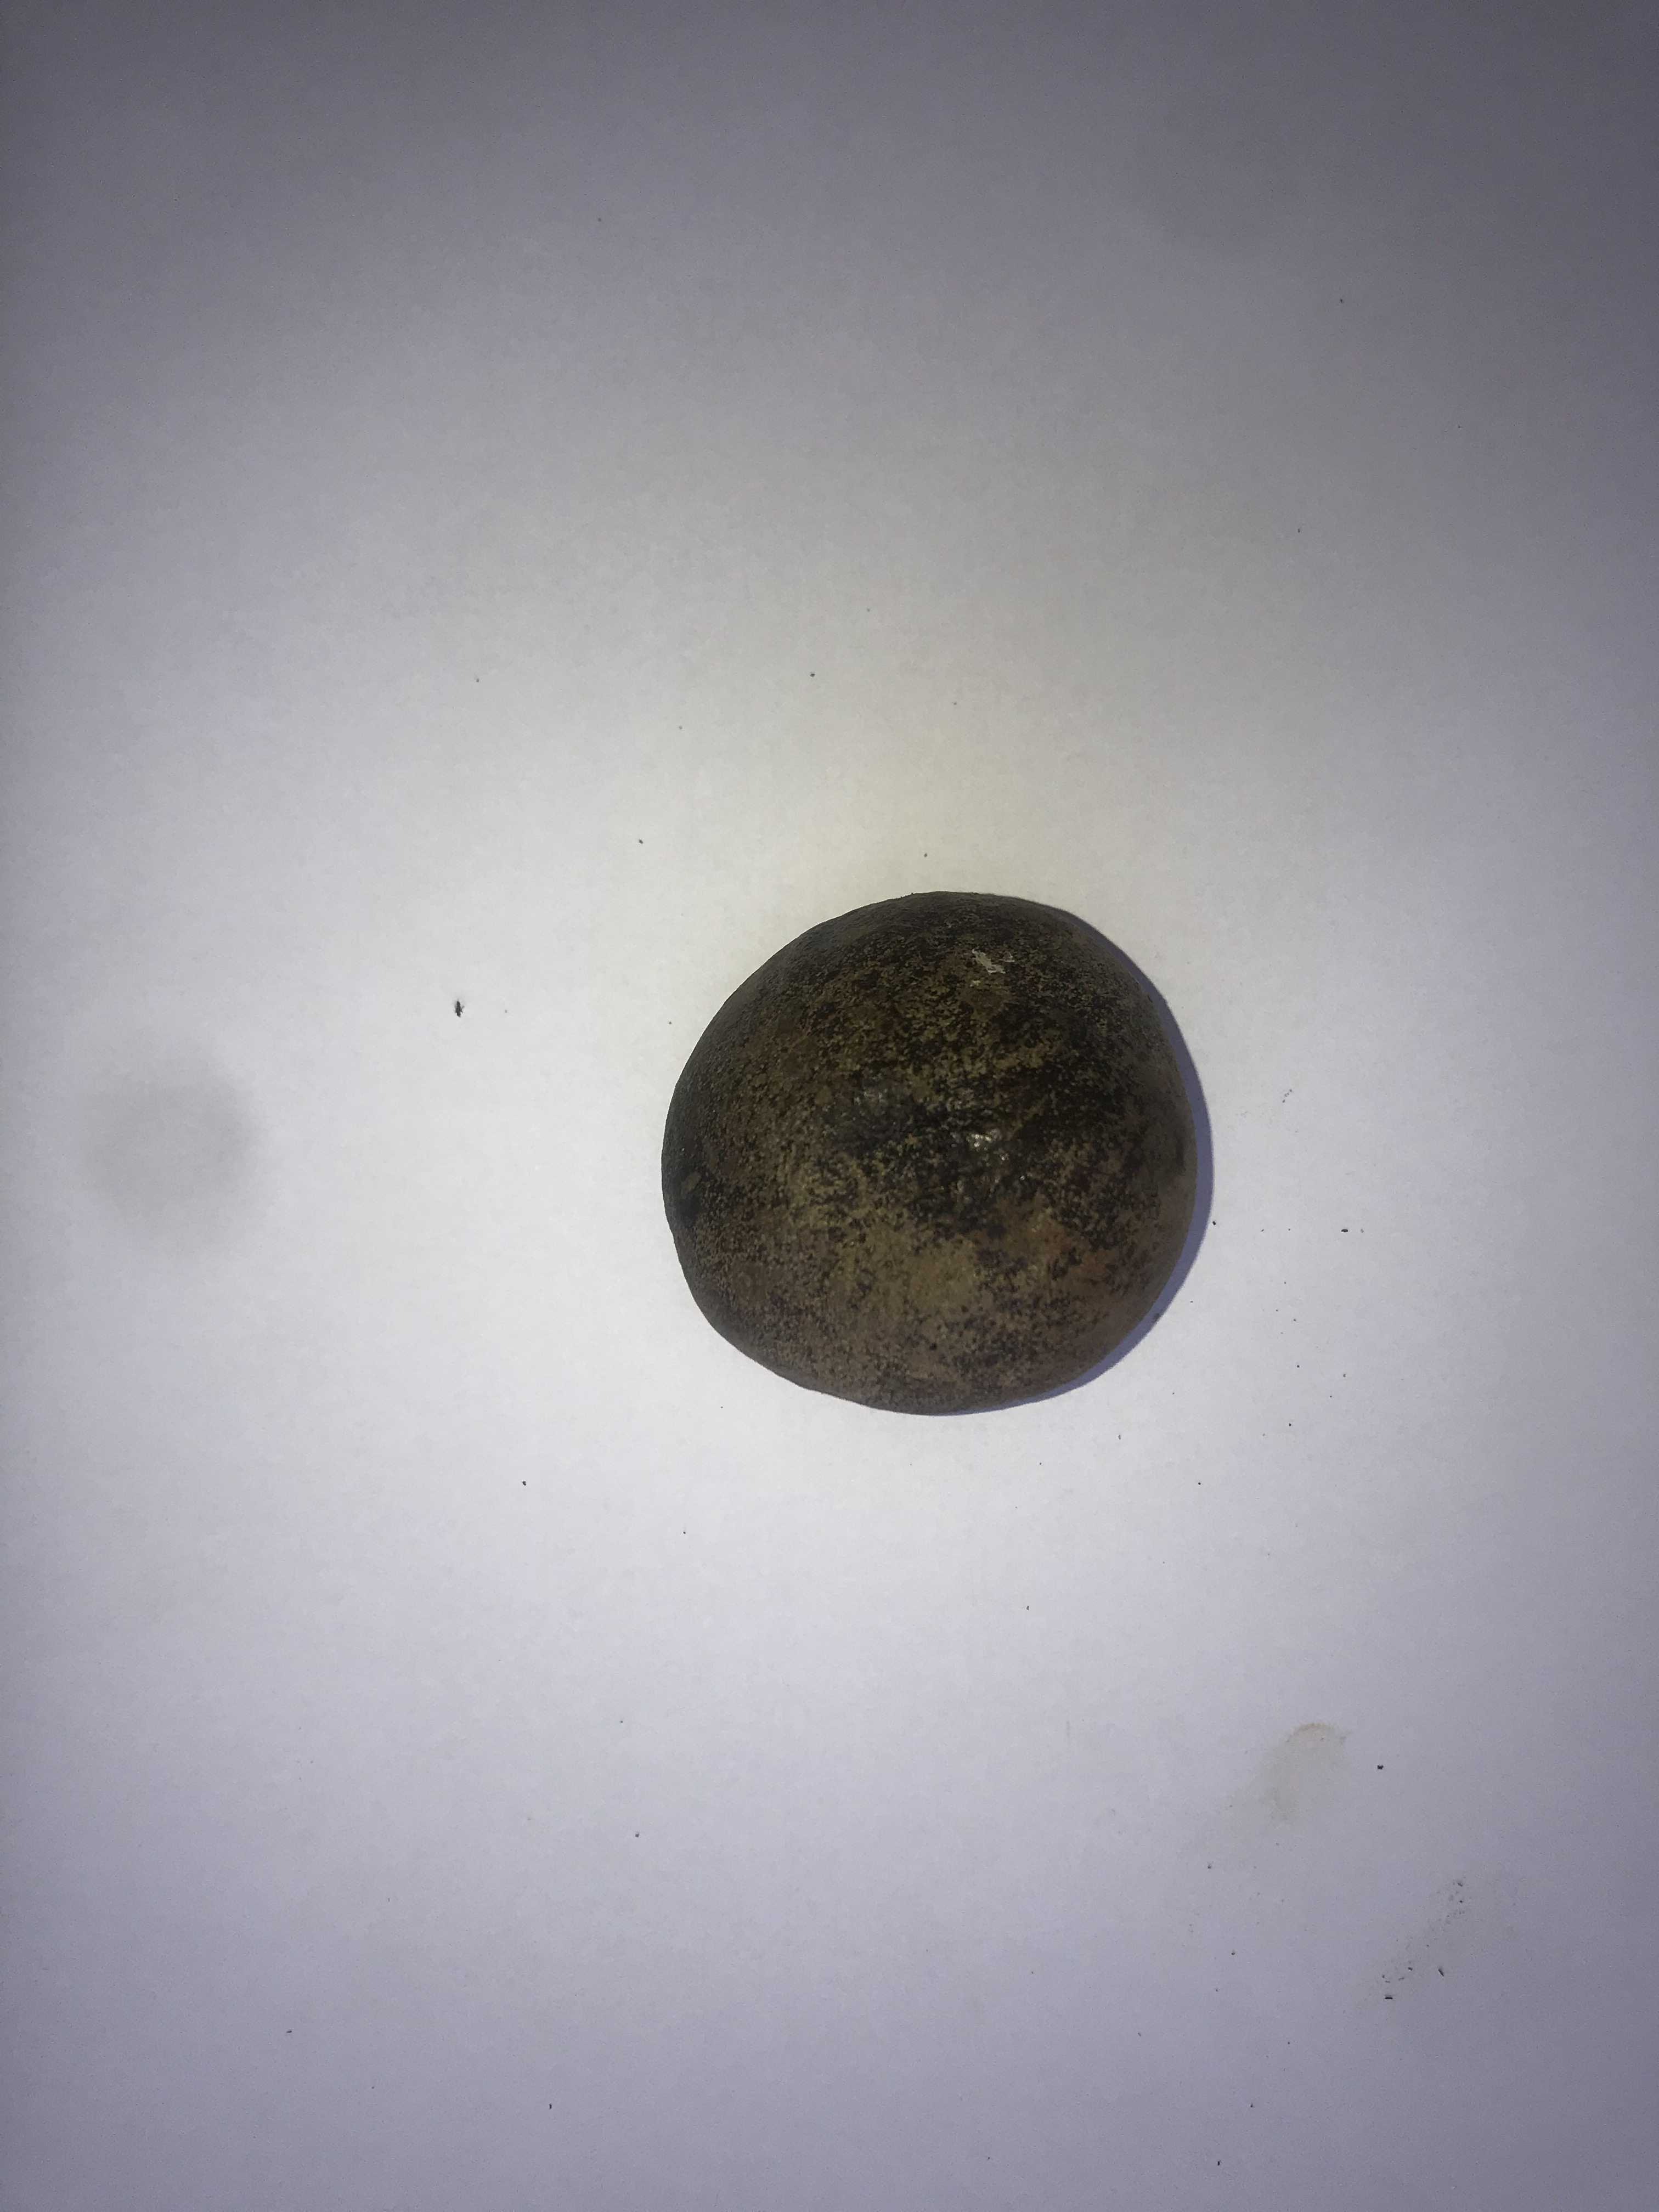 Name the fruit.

pequi
